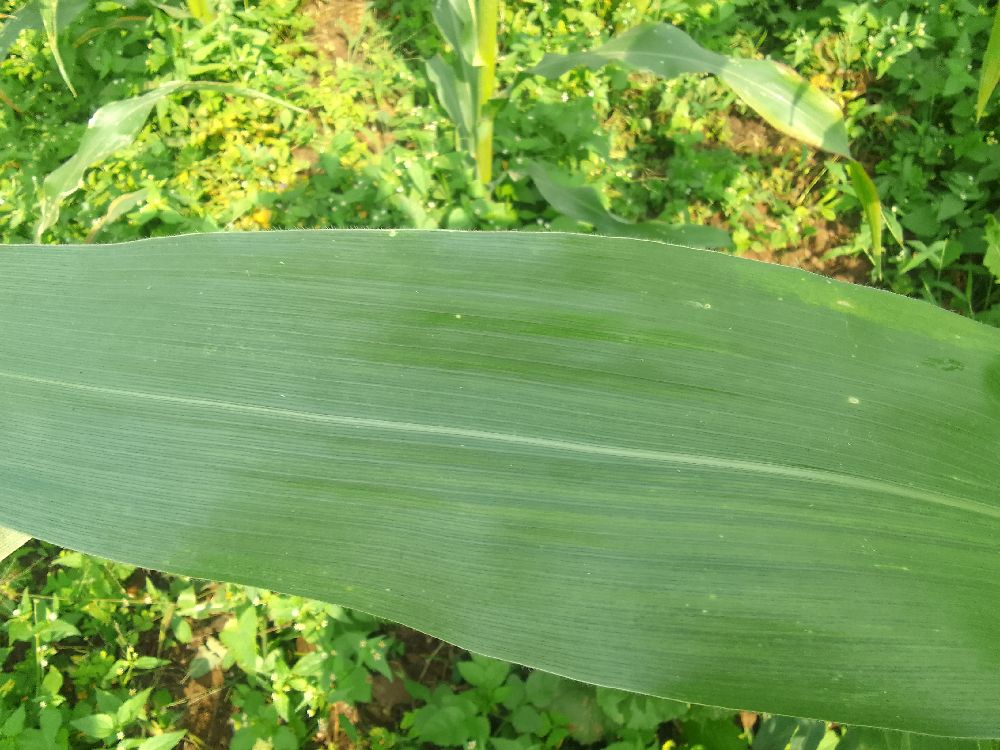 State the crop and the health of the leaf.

maize, healthy
